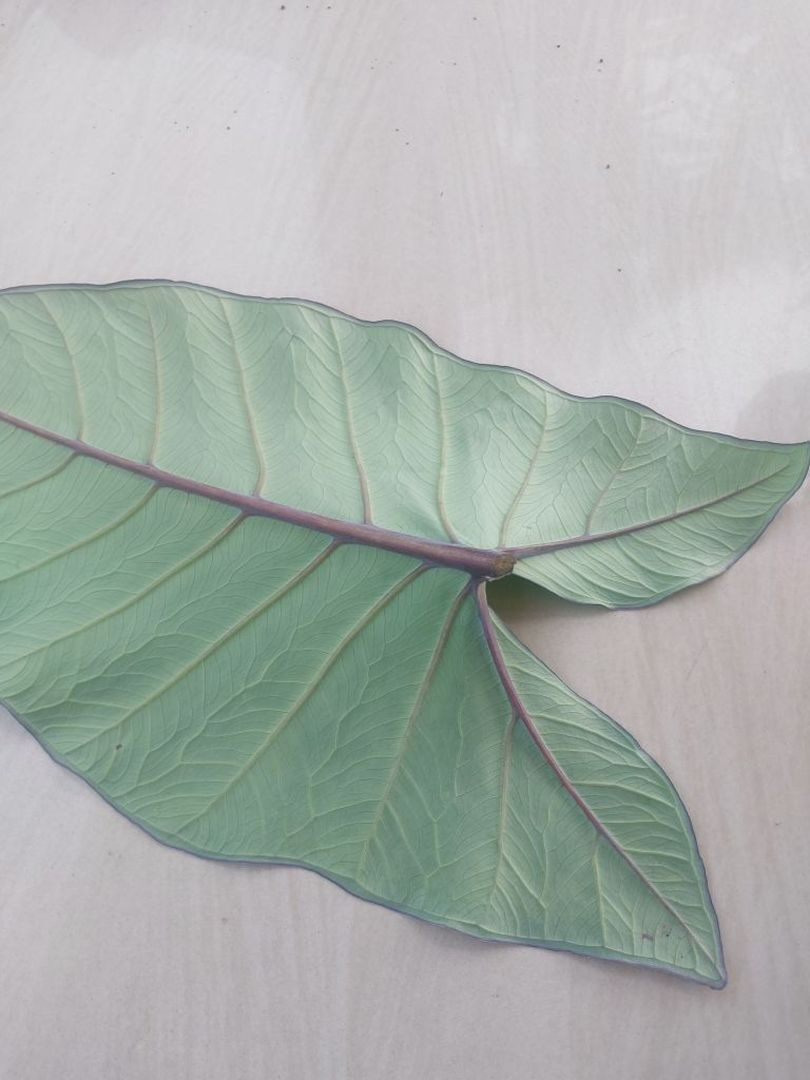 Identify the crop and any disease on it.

taro, healthy
